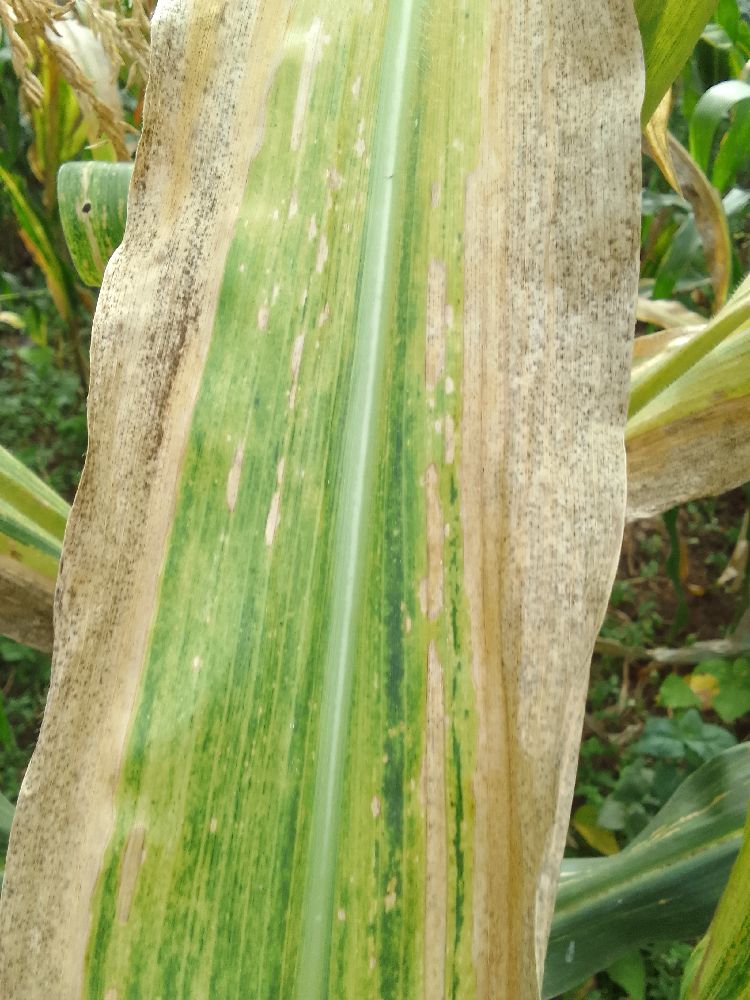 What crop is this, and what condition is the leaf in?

maize, maize lethal necrosis
